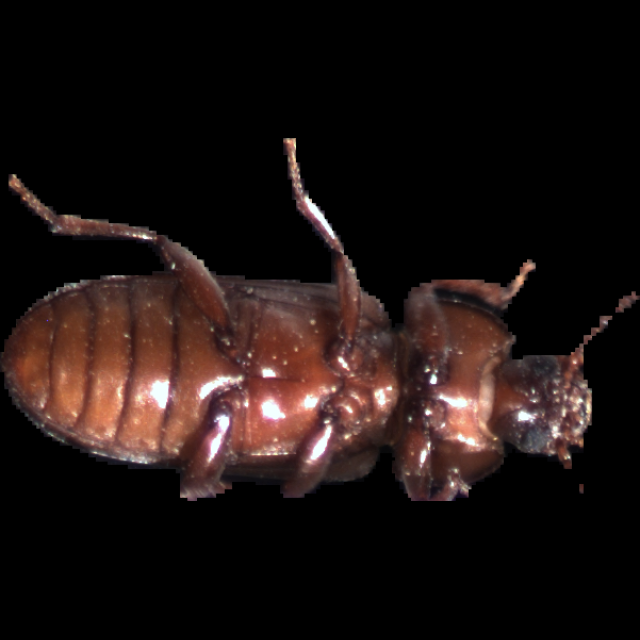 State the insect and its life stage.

mealworm beetle
